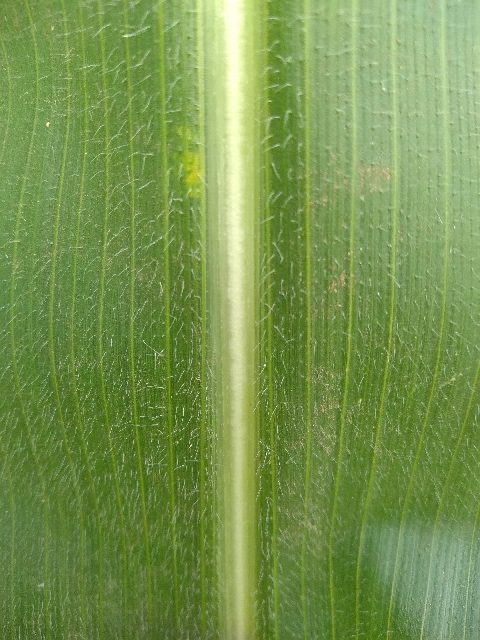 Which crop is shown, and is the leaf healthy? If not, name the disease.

maize, healthy
